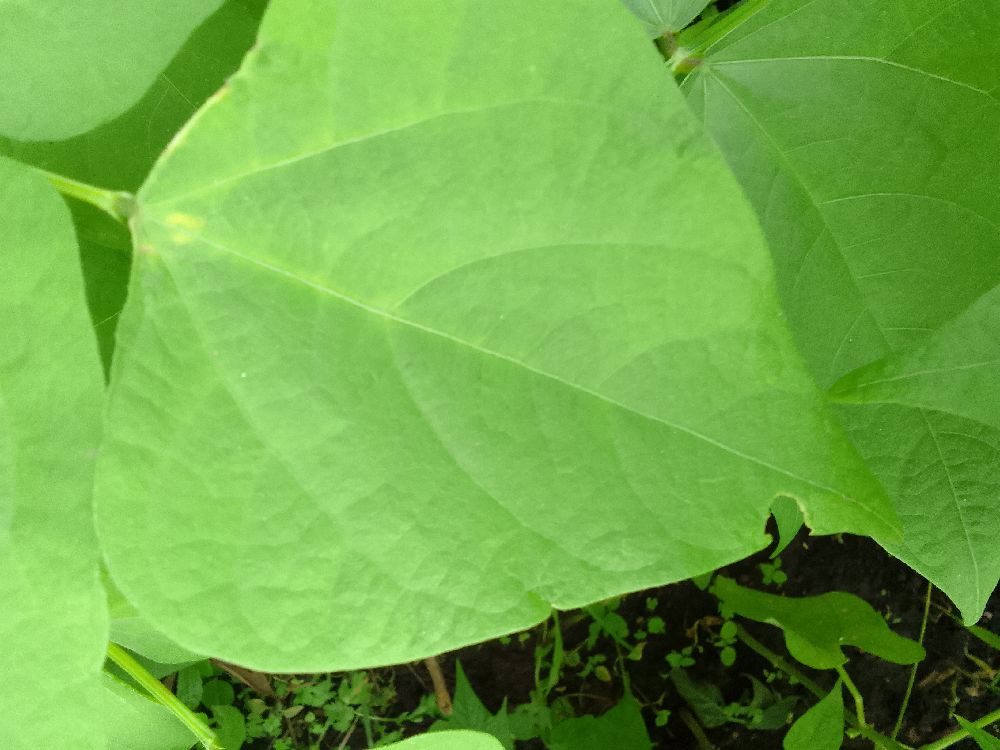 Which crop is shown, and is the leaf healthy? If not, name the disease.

common bean, healthy
